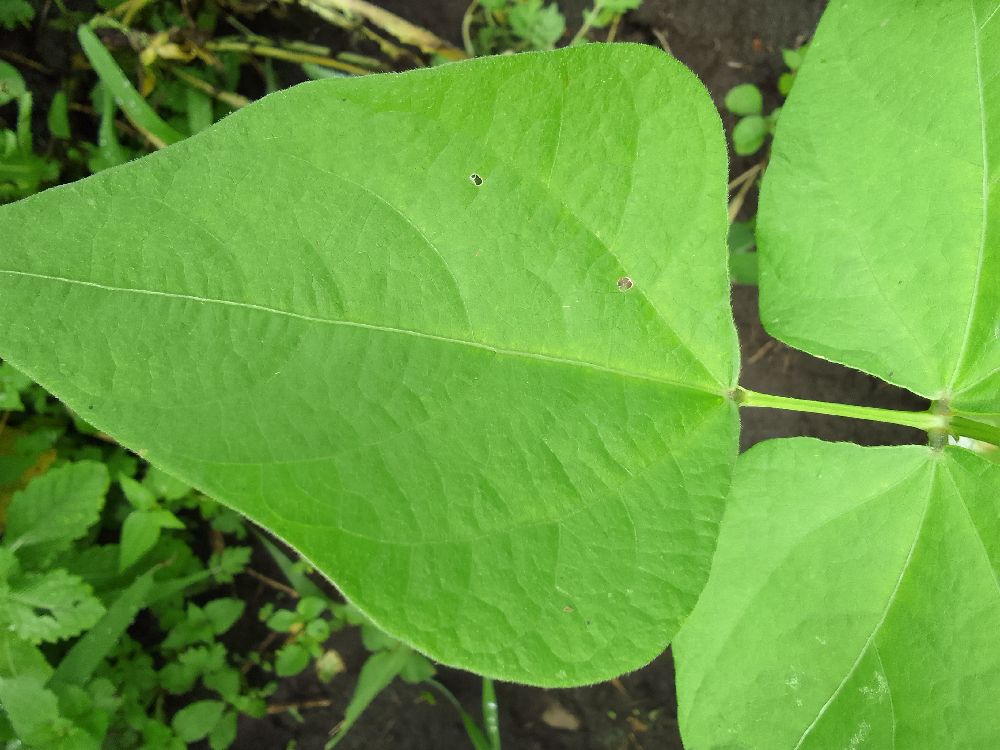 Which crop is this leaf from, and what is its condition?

common bean, healthy
